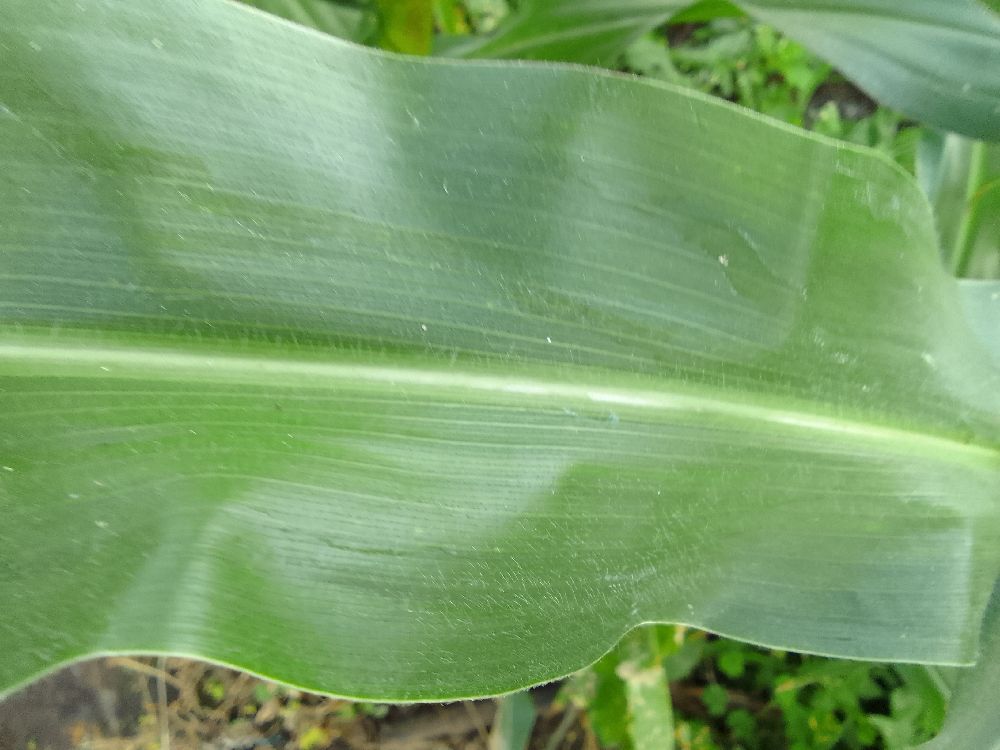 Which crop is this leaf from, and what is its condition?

maize, healthy
